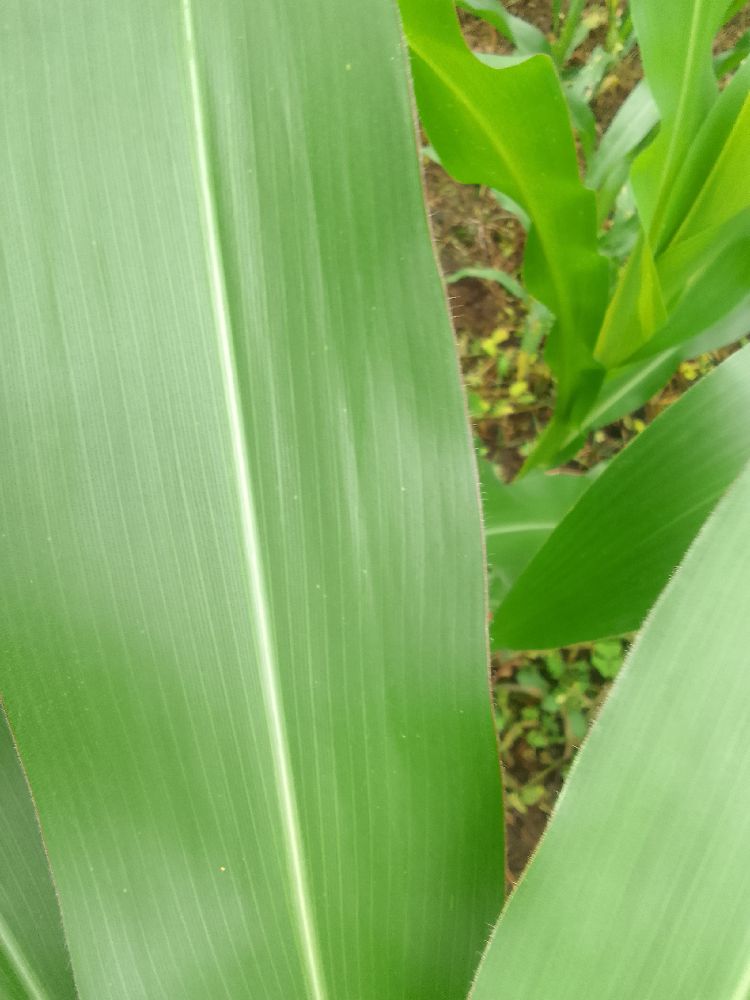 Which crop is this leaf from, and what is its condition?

maize, healthy
